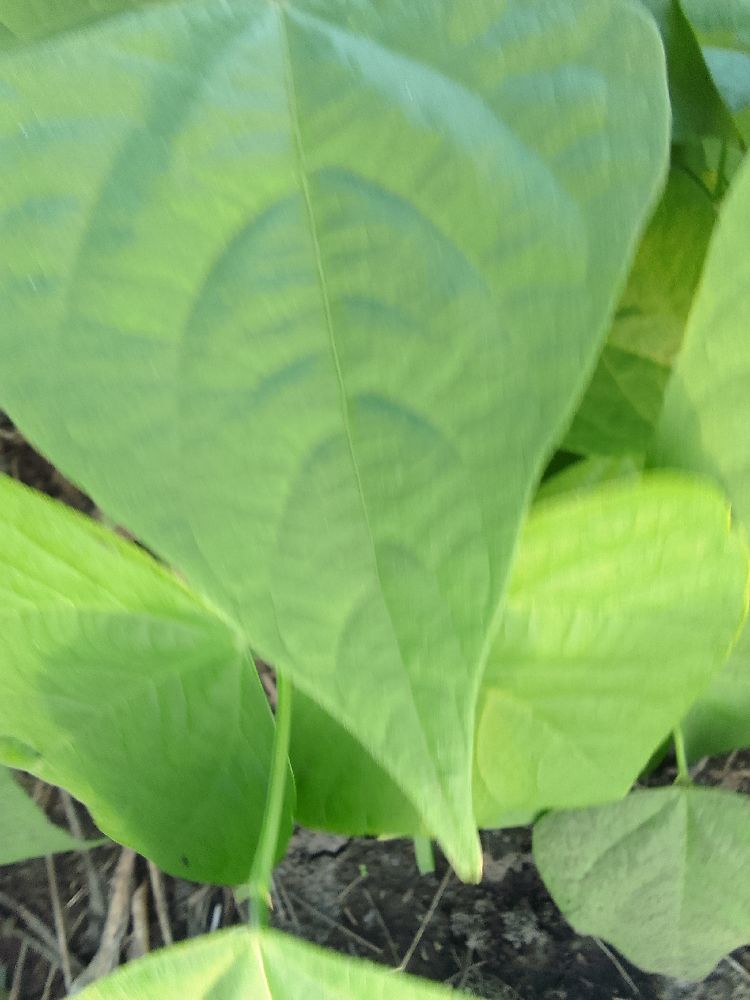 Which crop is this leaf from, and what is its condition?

common bean, healthy
